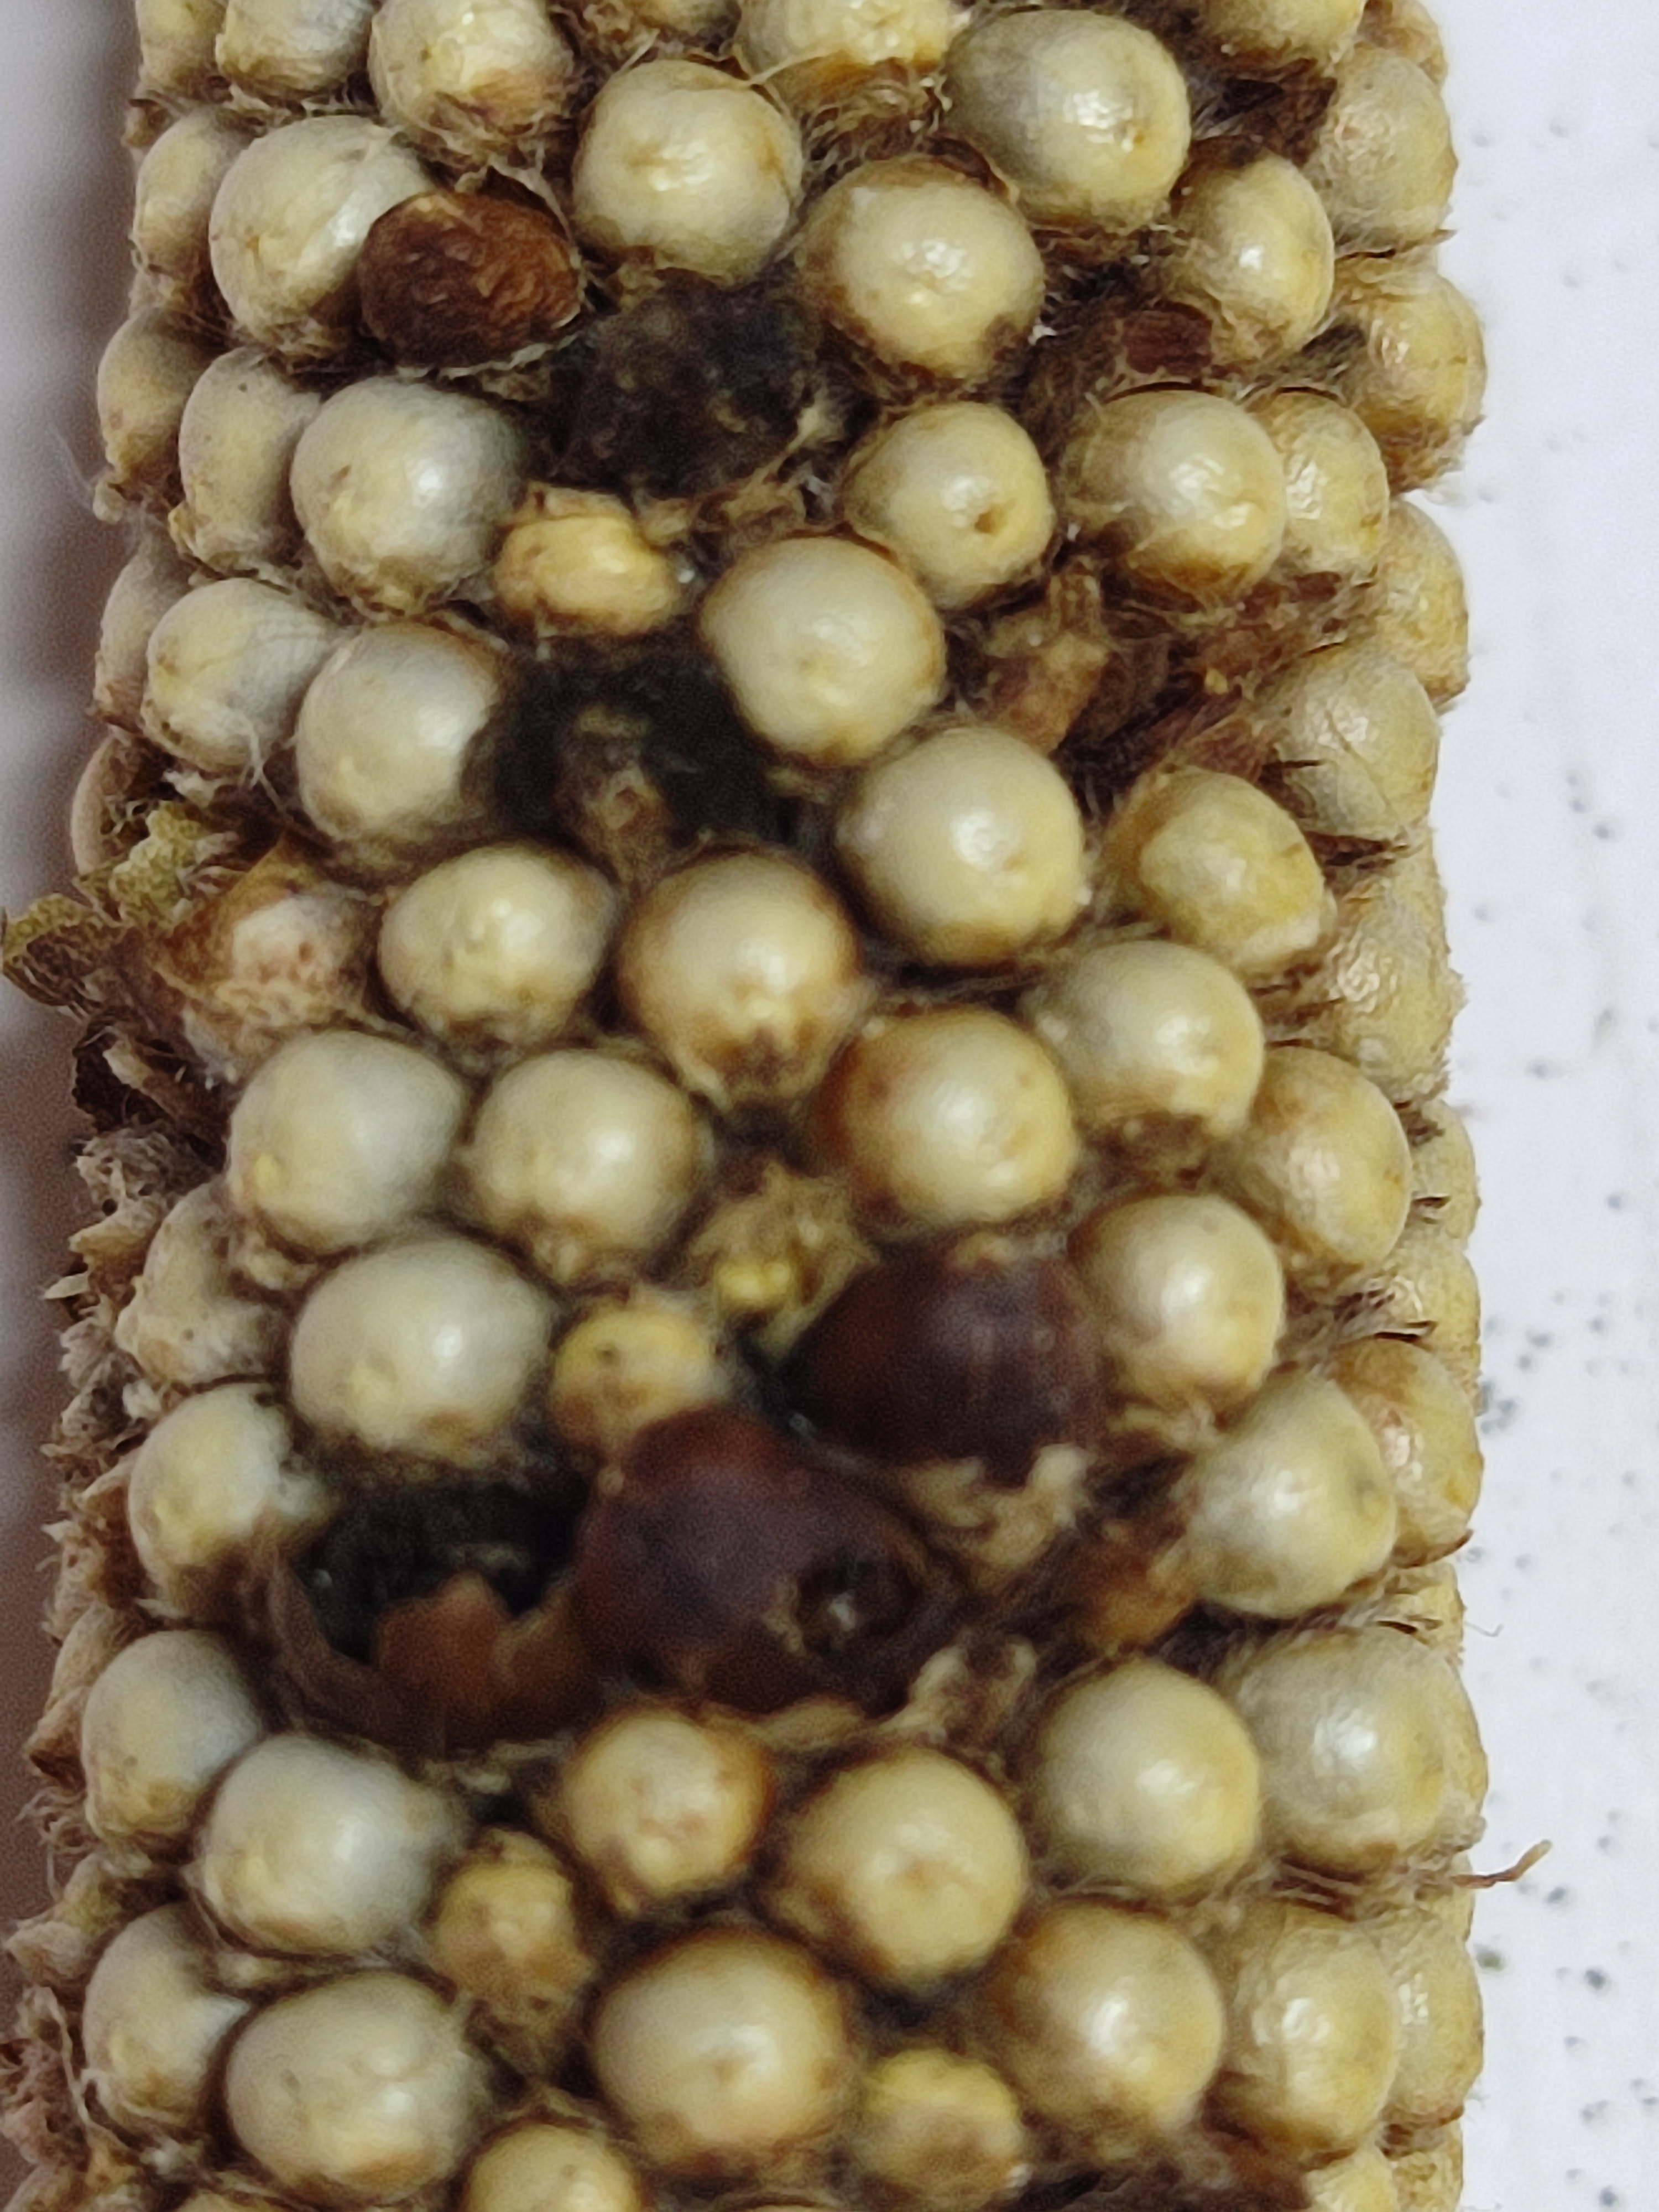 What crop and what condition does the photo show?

pearl millet, smut
